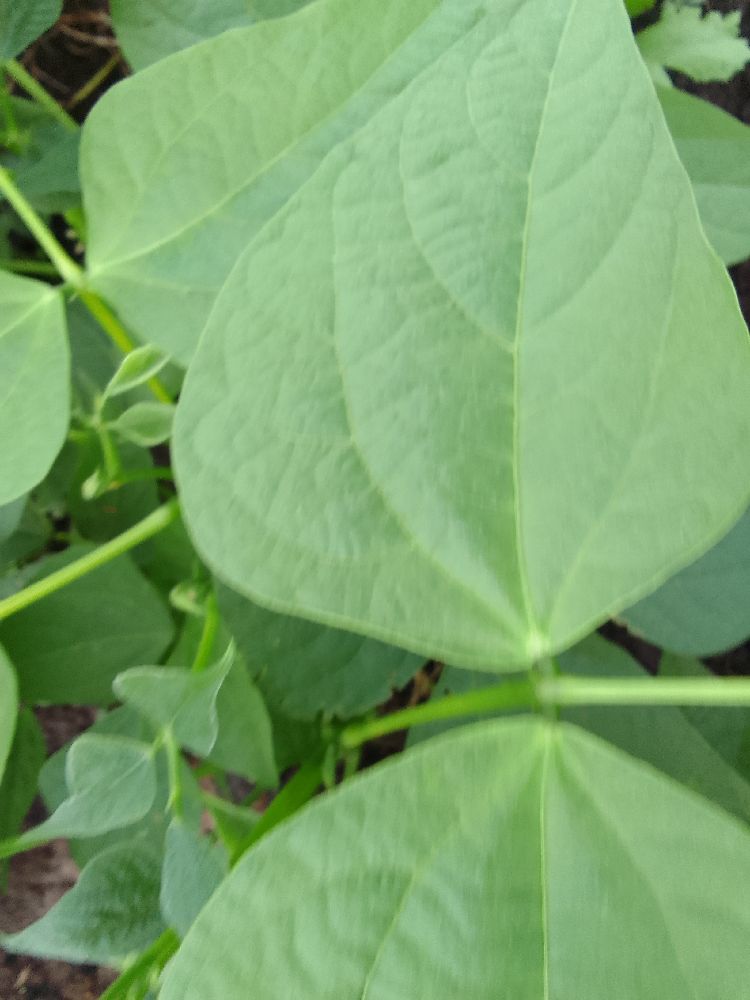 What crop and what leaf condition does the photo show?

common bean, healthy
